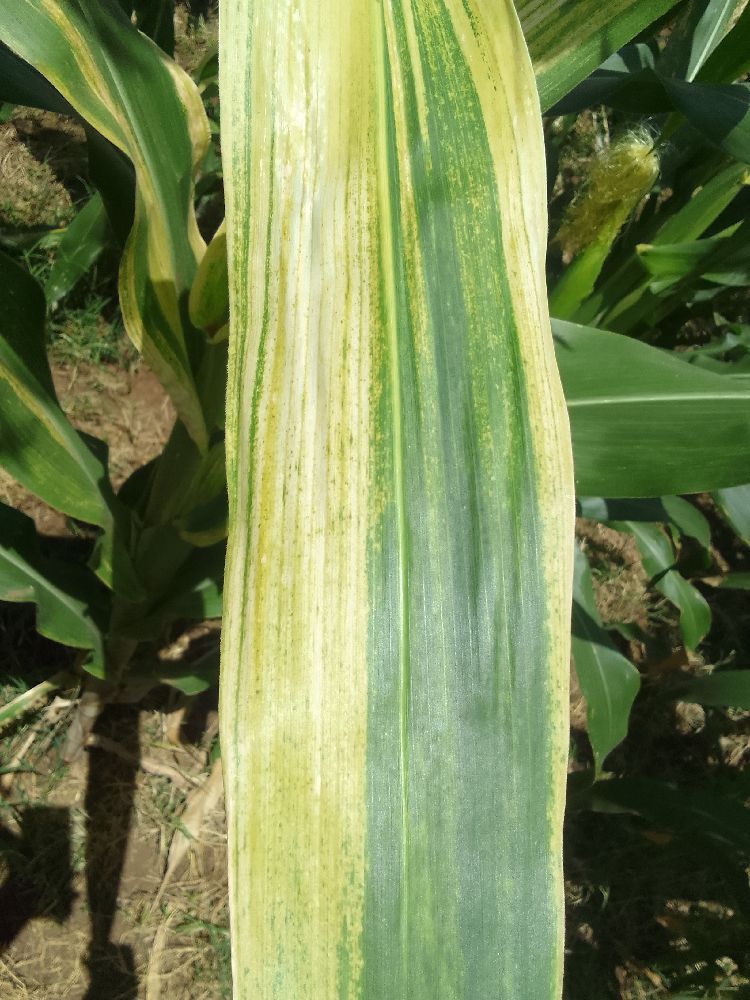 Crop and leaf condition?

maize, maize lethal necrosis
